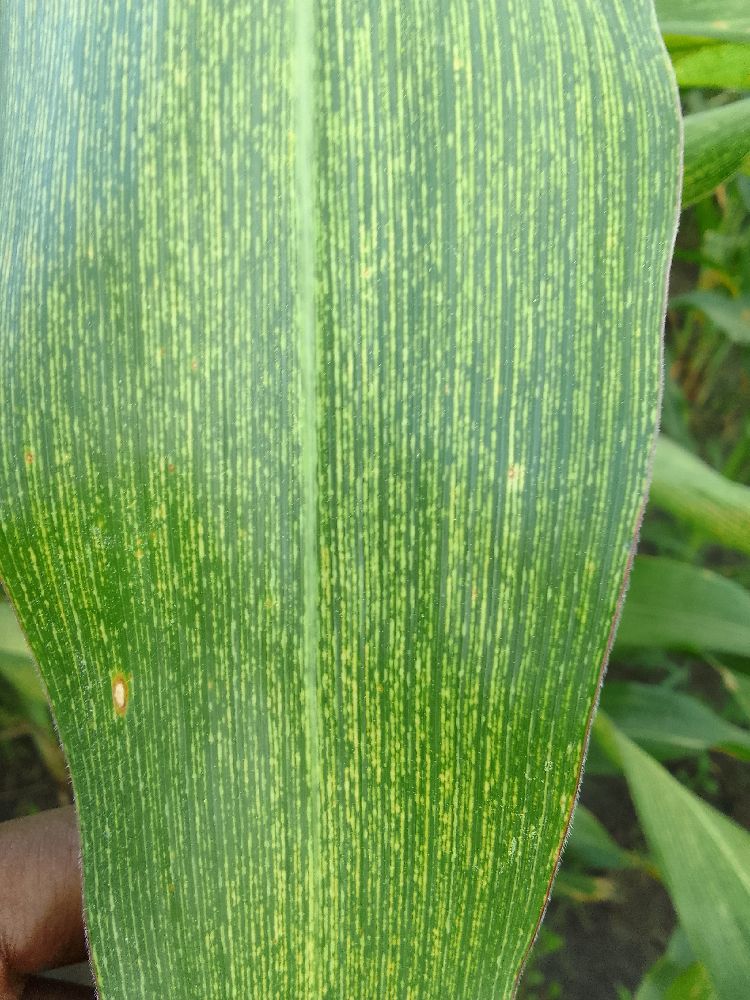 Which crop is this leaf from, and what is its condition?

maize, maize streak virus
